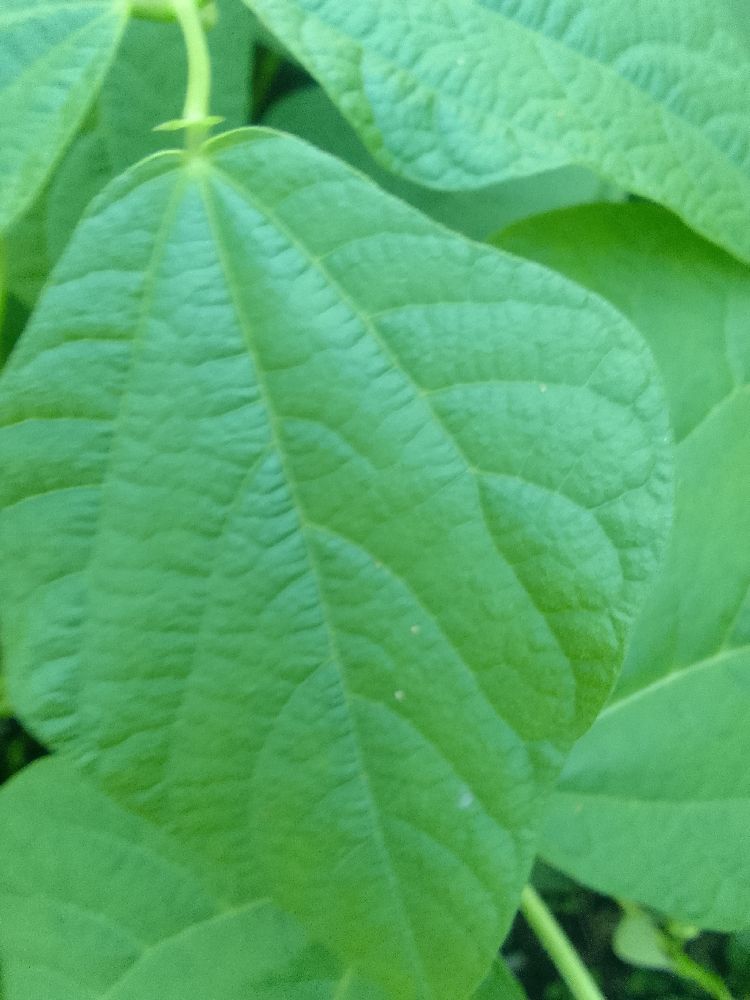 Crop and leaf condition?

common bean, healthy
